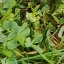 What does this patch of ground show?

unstructured weed
